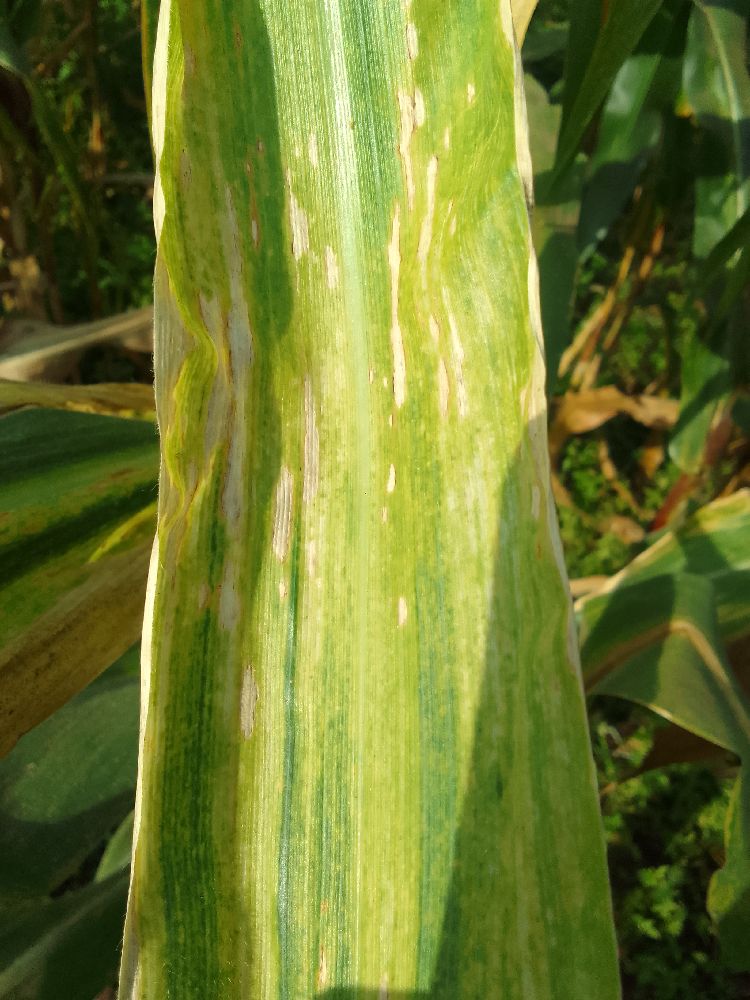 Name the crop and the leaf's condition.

maize, maize lethal necrosis
